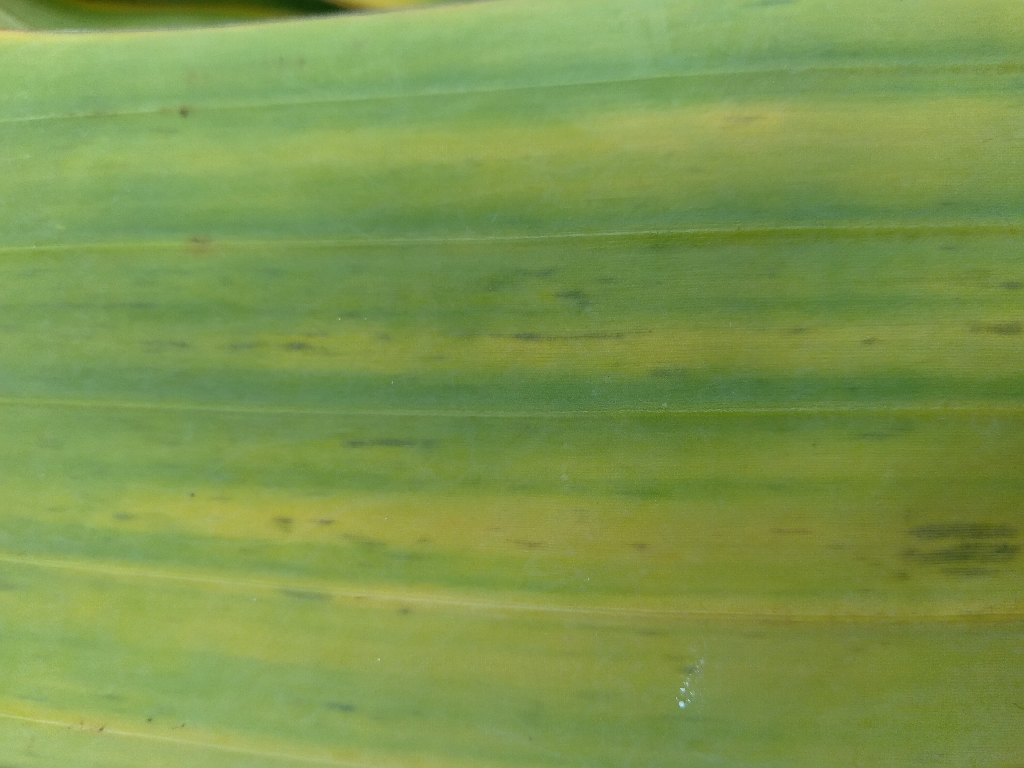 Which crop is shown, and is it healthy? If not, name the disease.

banana, fusarium wilt race 1
